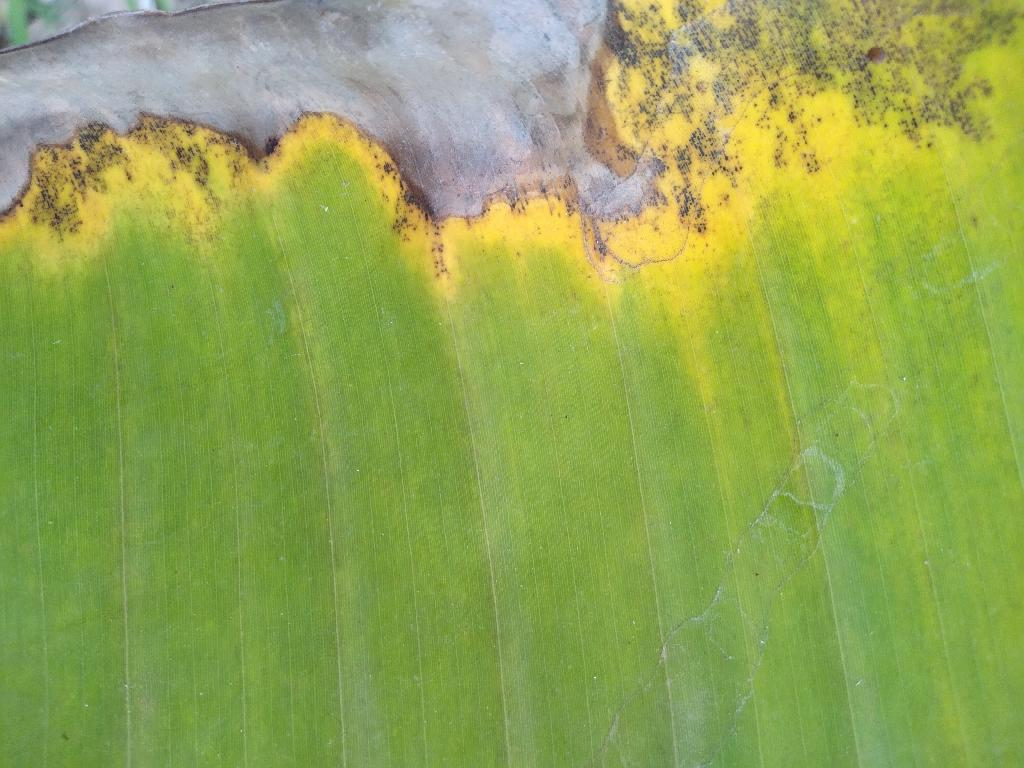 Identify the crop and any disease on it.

banana, black sigatoka
